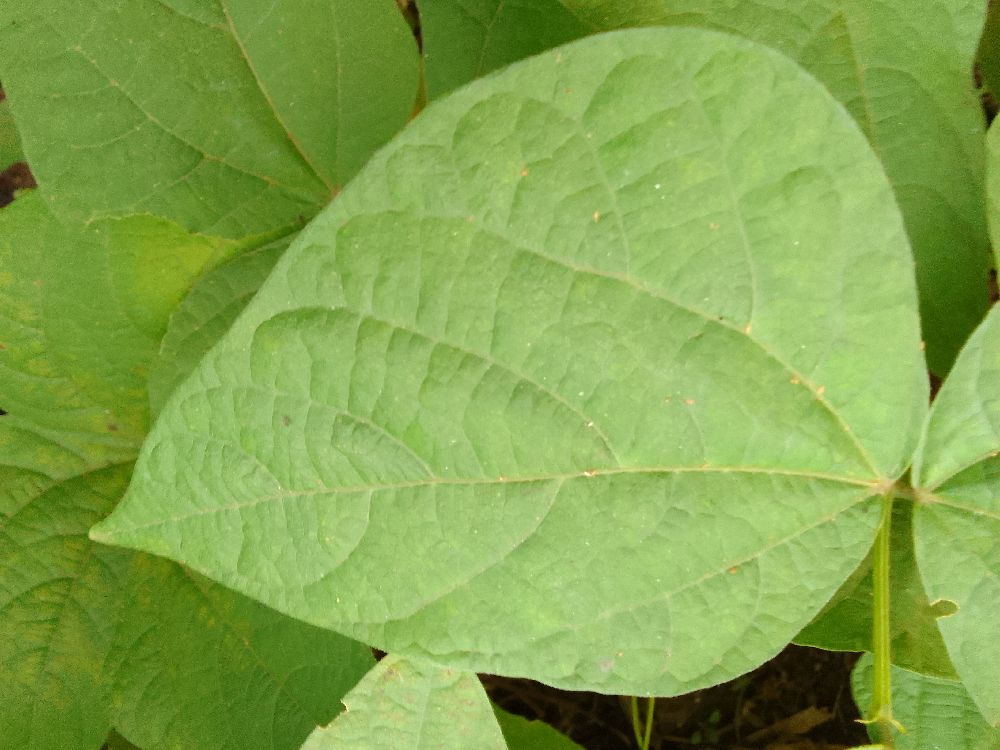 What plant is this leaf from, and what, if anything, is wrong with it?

common bean, healthy
